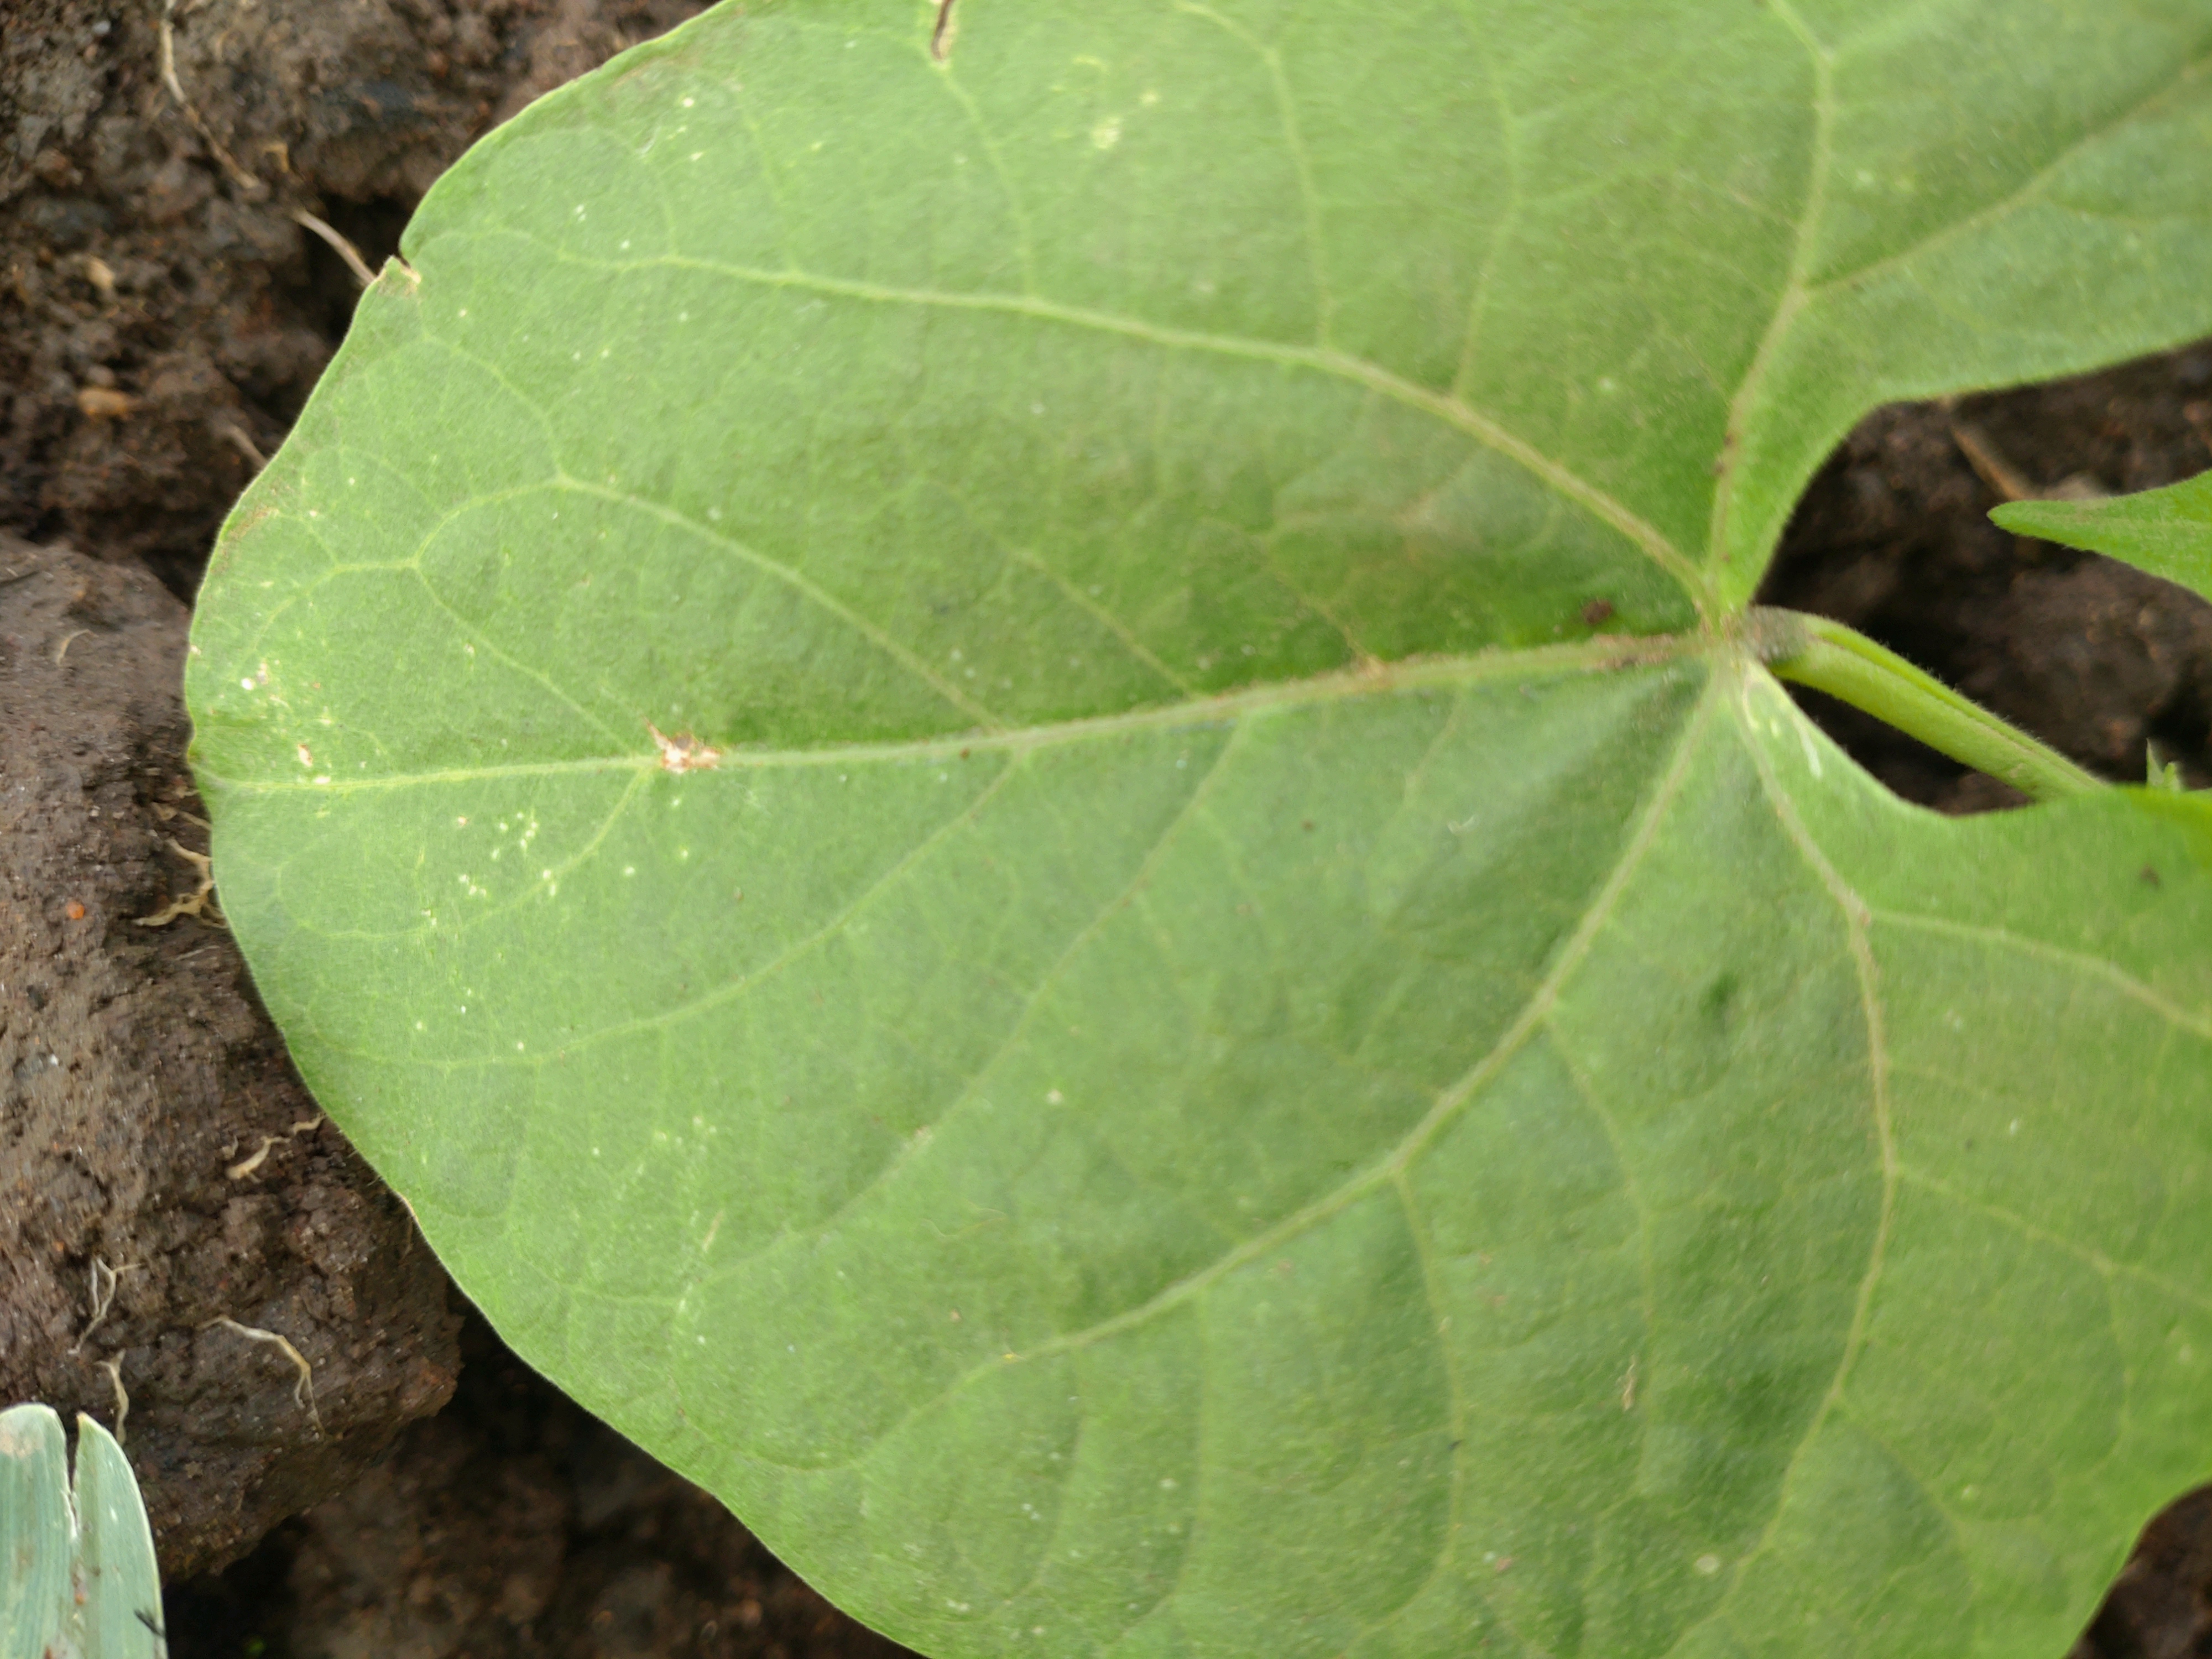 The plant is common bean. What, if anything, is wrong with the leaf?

healthy
